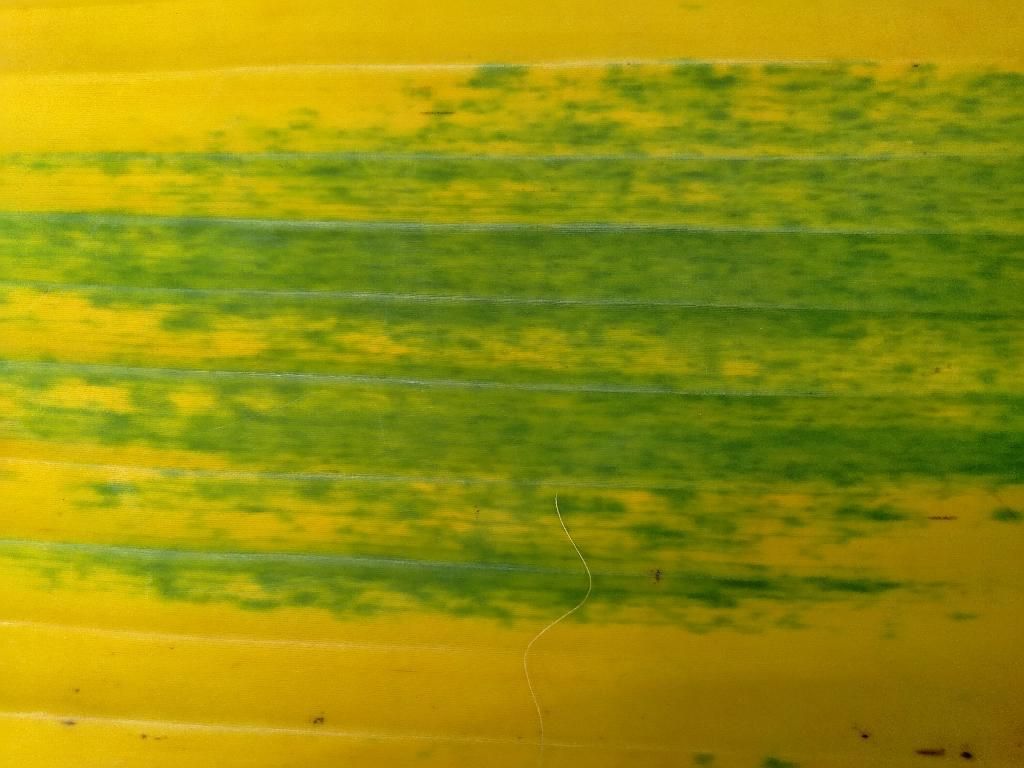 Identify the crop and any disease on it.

banana, fusarium wilt race 1
